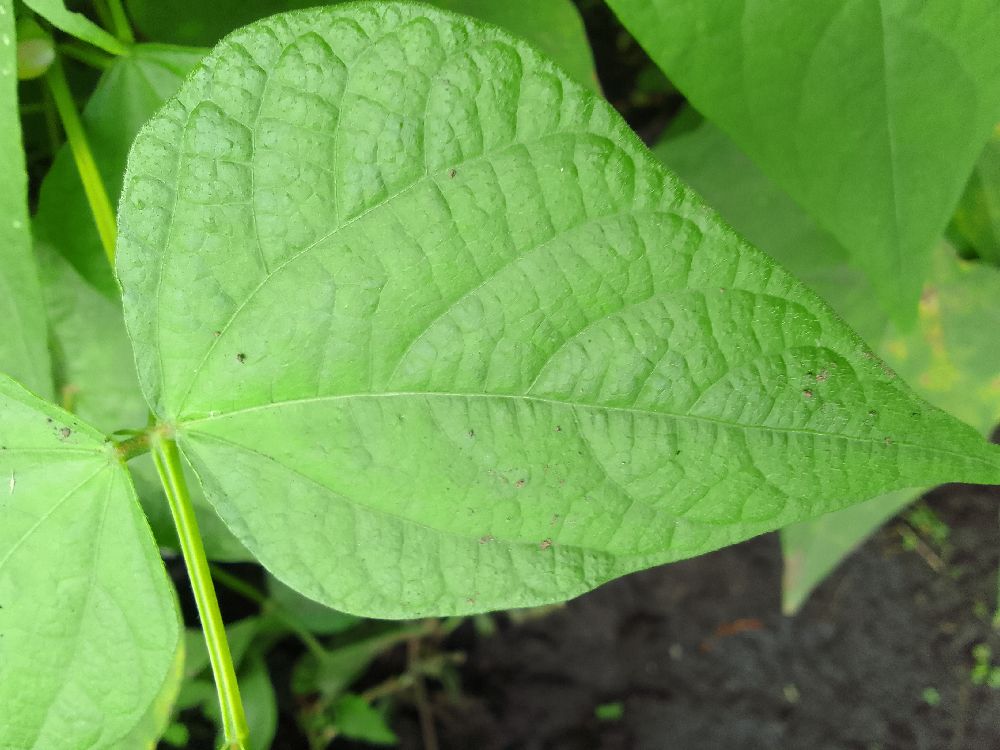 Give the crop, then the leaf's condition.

common bean, healthy
